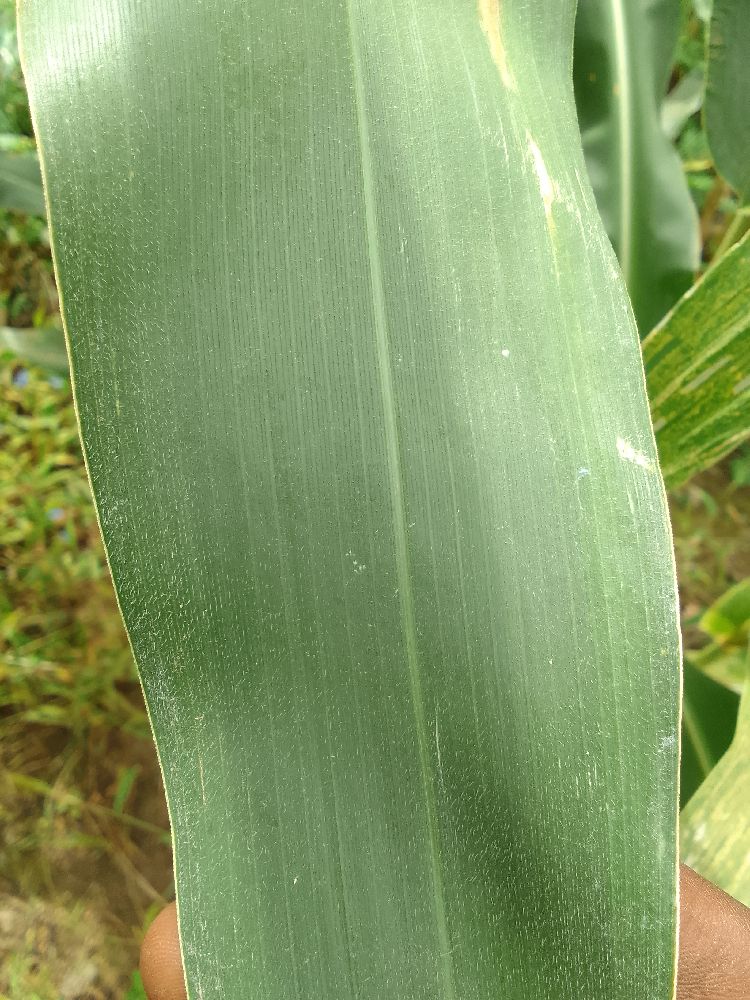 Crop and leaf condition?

maize, healthy
